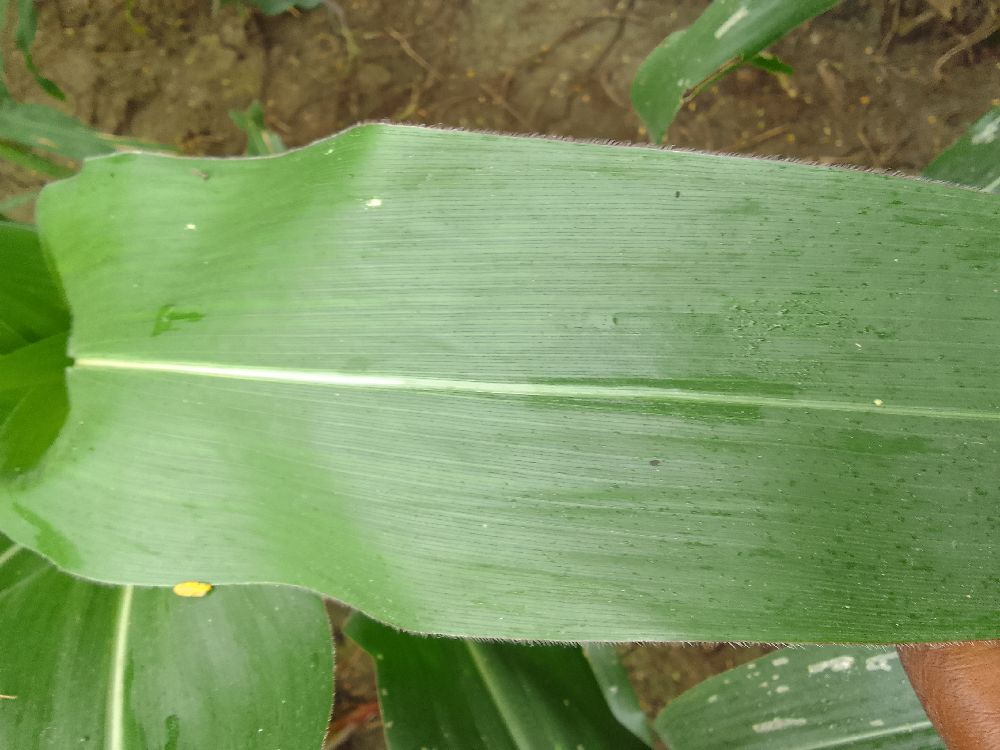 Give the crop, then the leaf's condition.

maize, healthy
